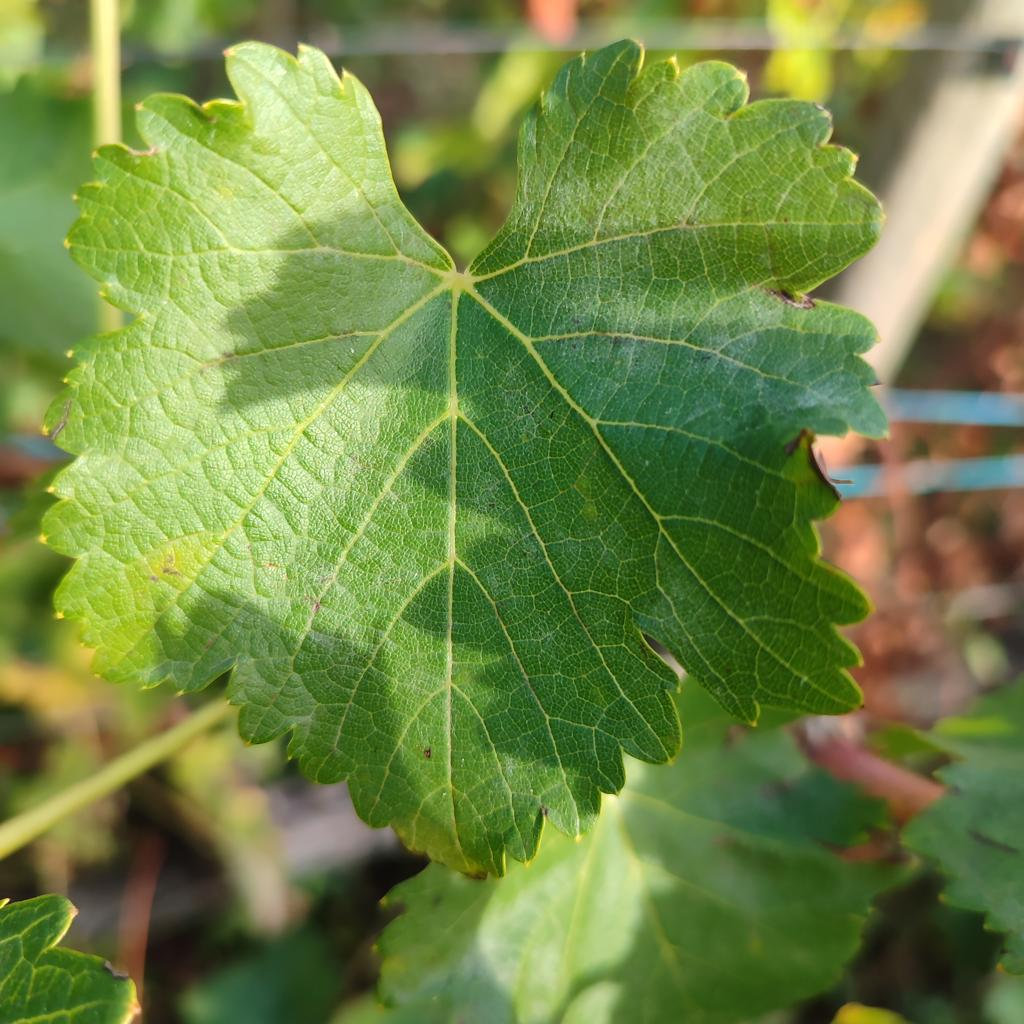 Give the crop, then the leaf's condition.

grapevine, powdery mildew
